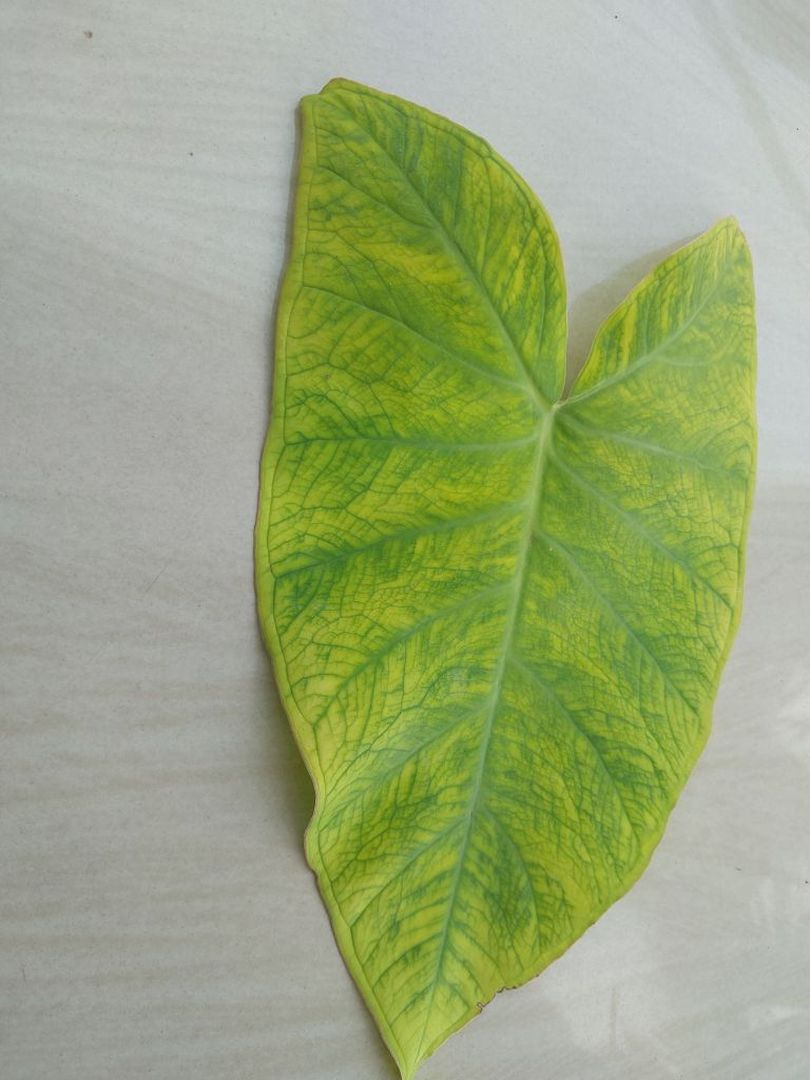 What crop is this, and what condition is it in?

taro, mosaic
